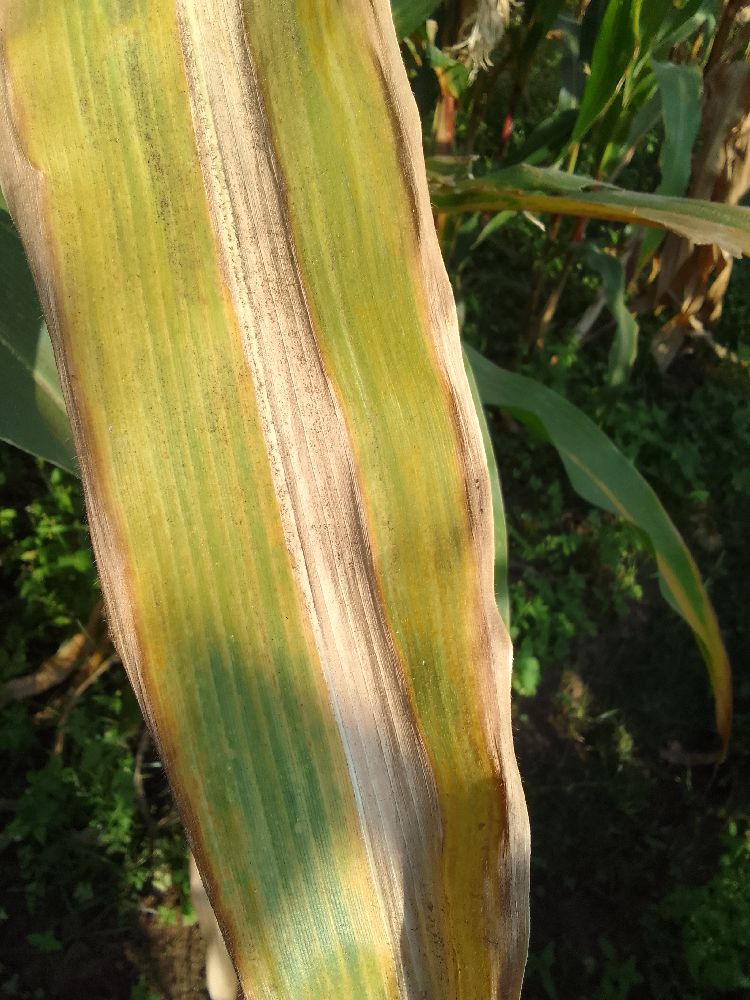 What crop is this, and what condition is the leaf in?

maize, maize lethal necrosis
